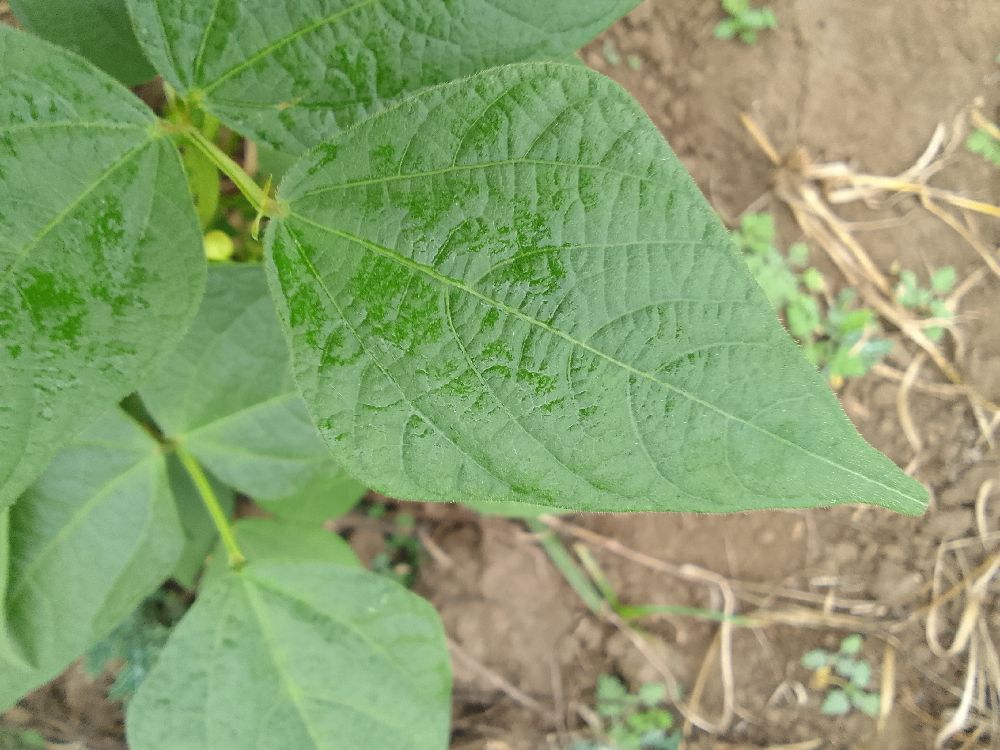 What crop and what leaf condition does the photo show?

common bean, healthy
